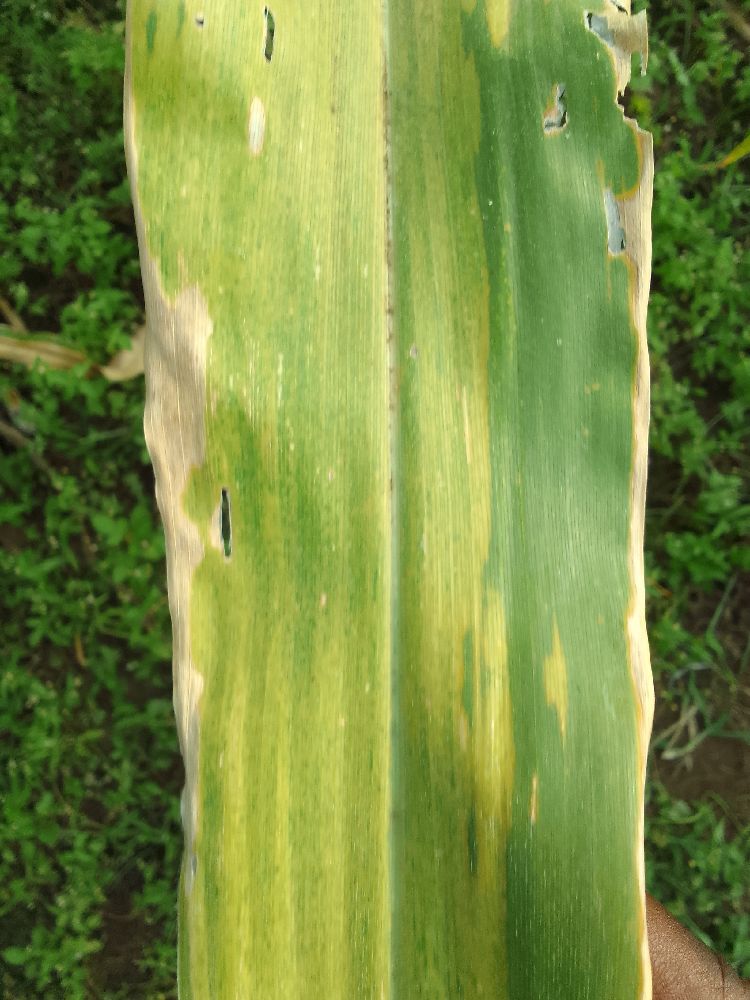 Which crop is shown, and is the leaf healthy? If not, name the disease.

maize, maize lethal necrosis
